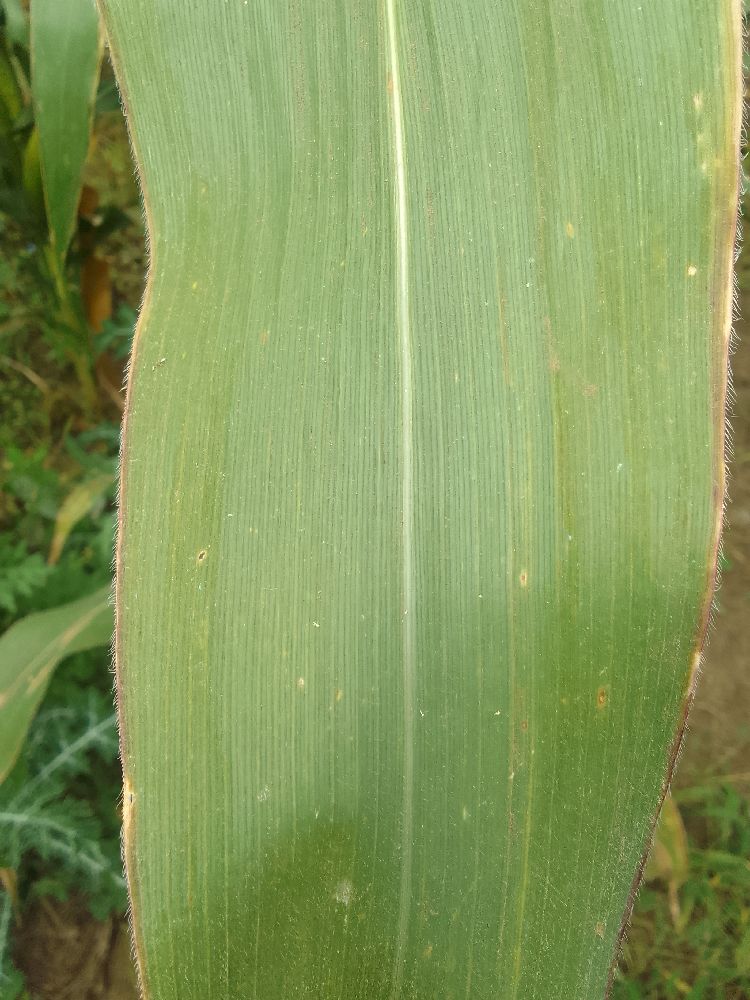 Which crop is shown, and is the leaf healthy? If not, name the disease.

maize, healthy
